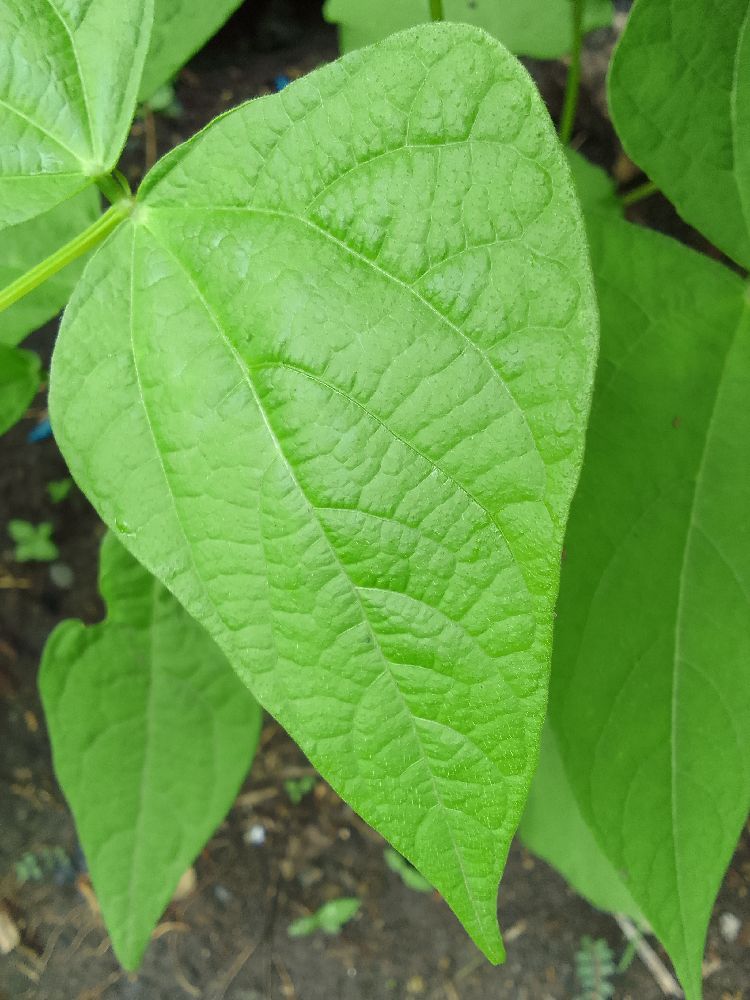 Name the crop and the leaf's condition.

common bean, healthy
